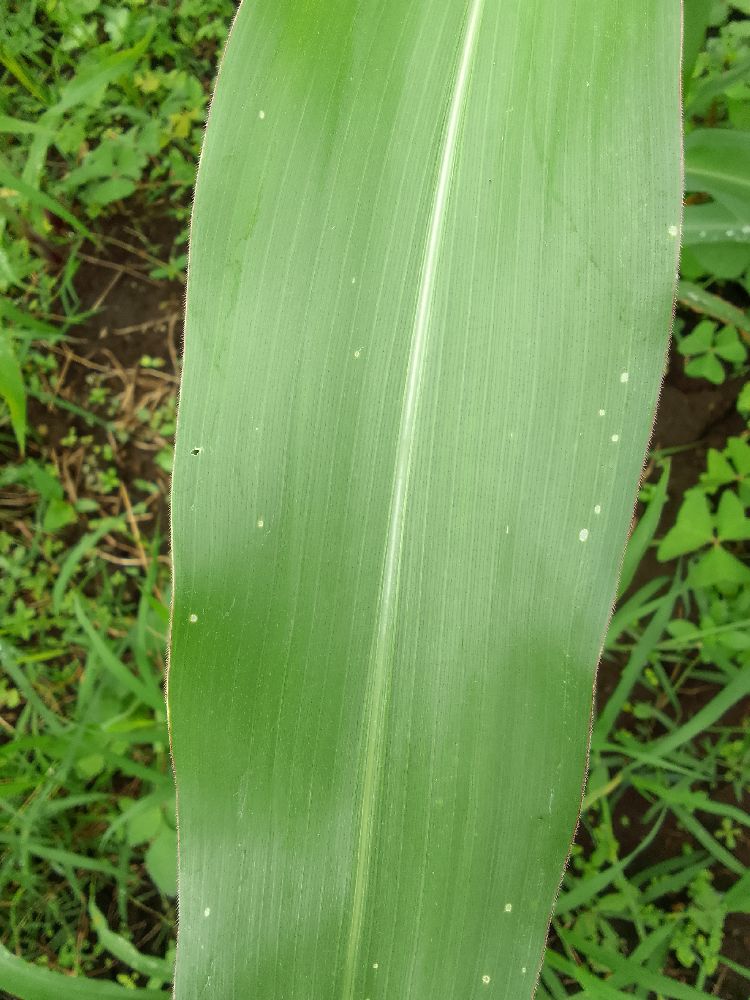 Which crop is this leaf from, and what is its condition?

maize, healthy
